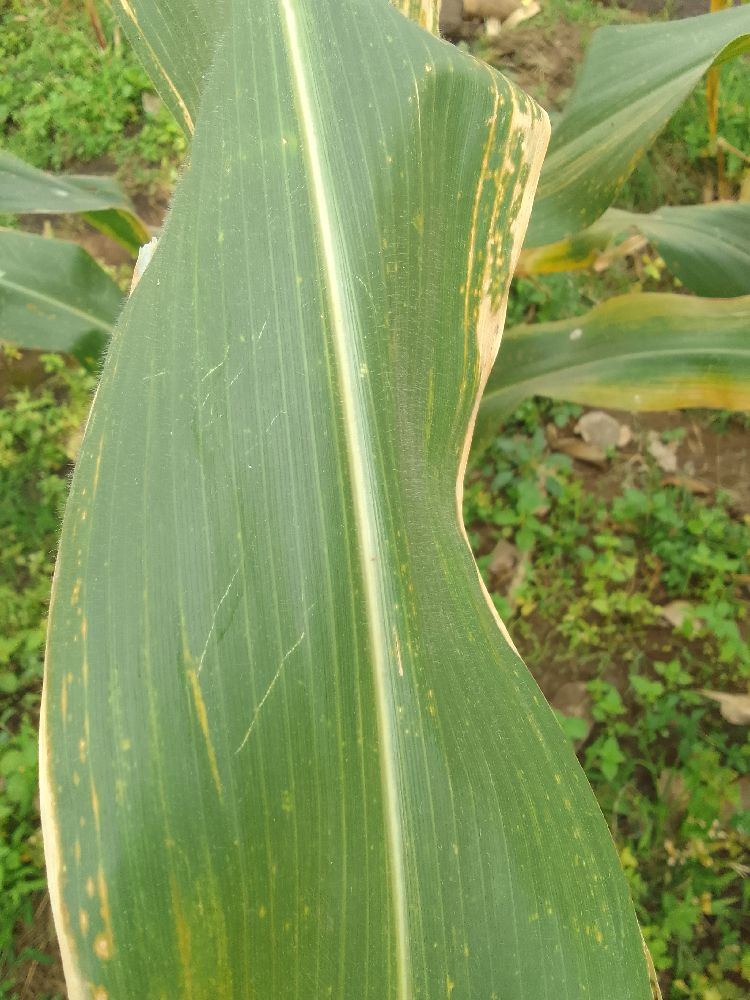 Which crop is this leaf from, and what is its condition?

maize, maize lethal necrosis
